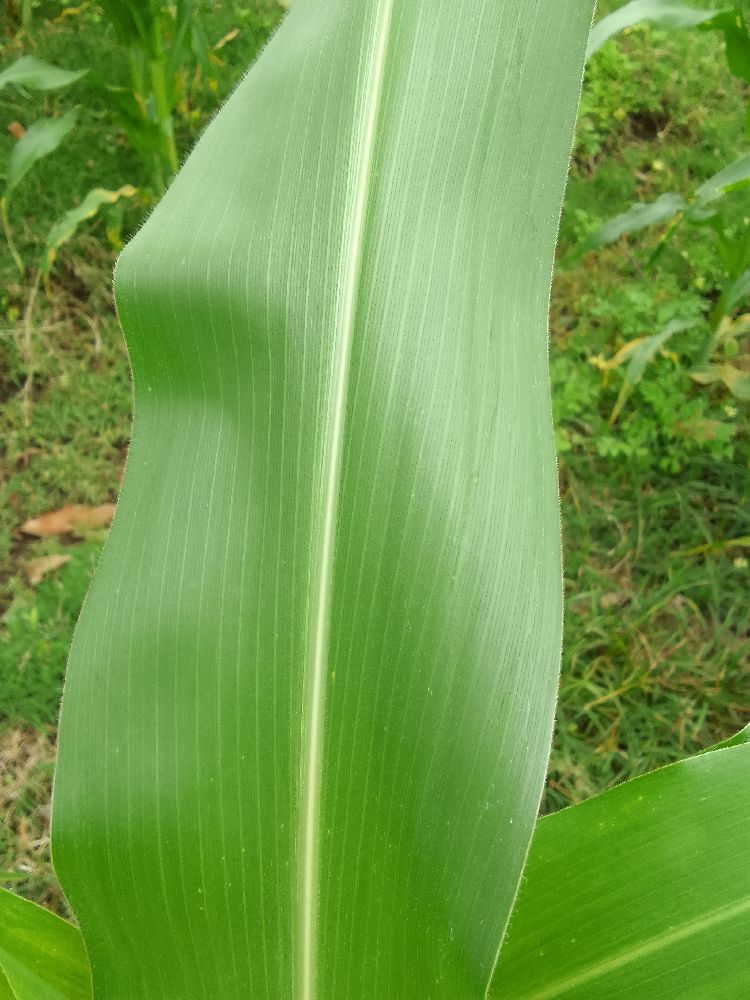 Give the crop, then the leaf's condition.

maize, healthy
